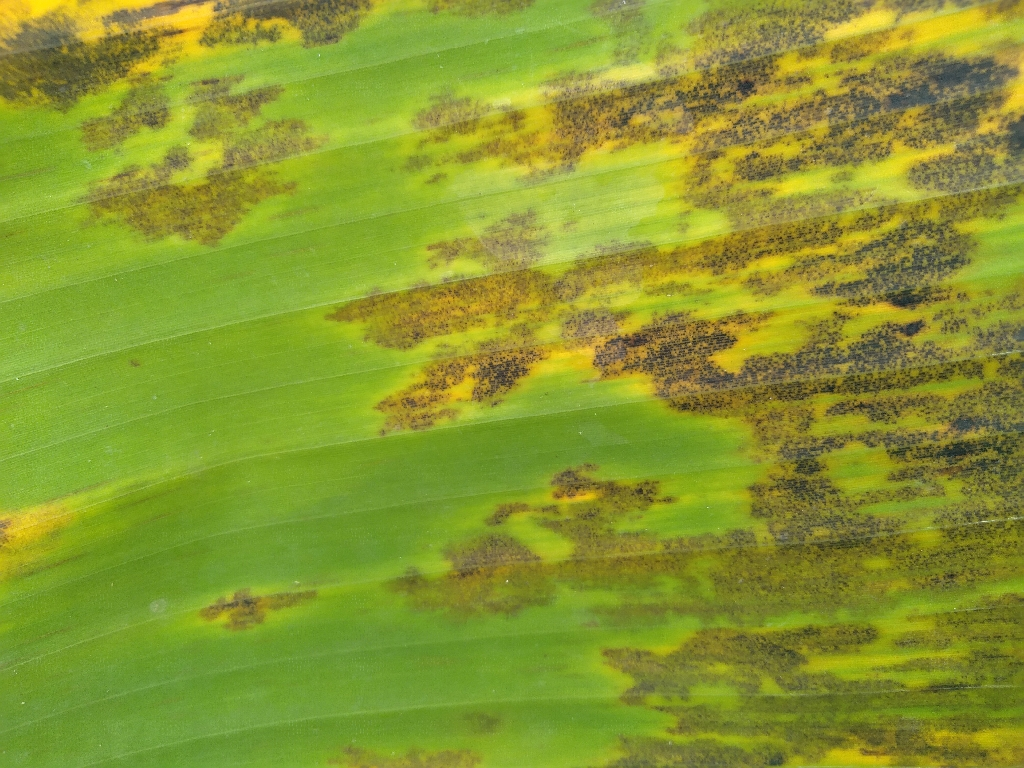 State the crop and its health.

banana, black sigatoka
